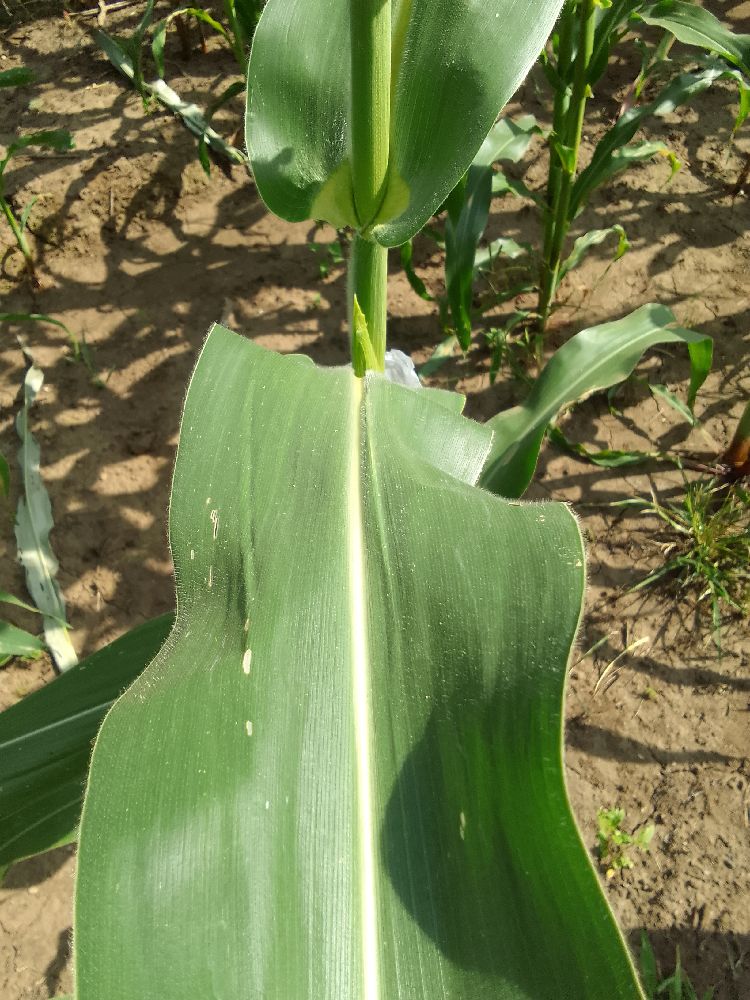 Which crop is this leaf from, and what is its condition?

maize, healthy
